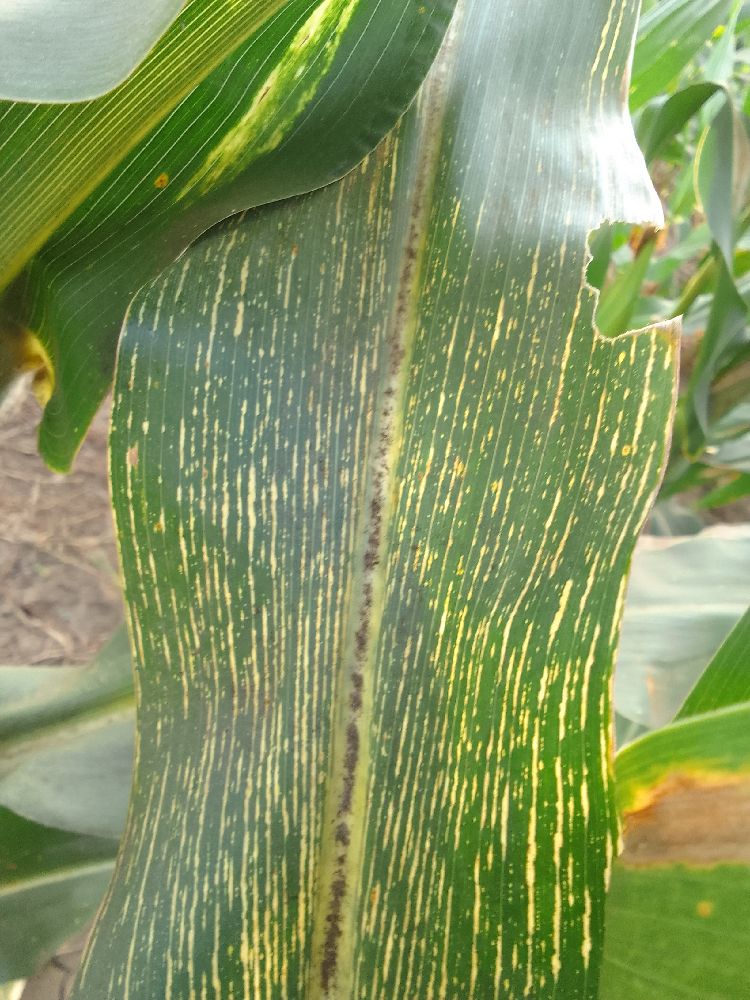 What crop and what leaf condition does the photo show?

maize, maize streak virus
